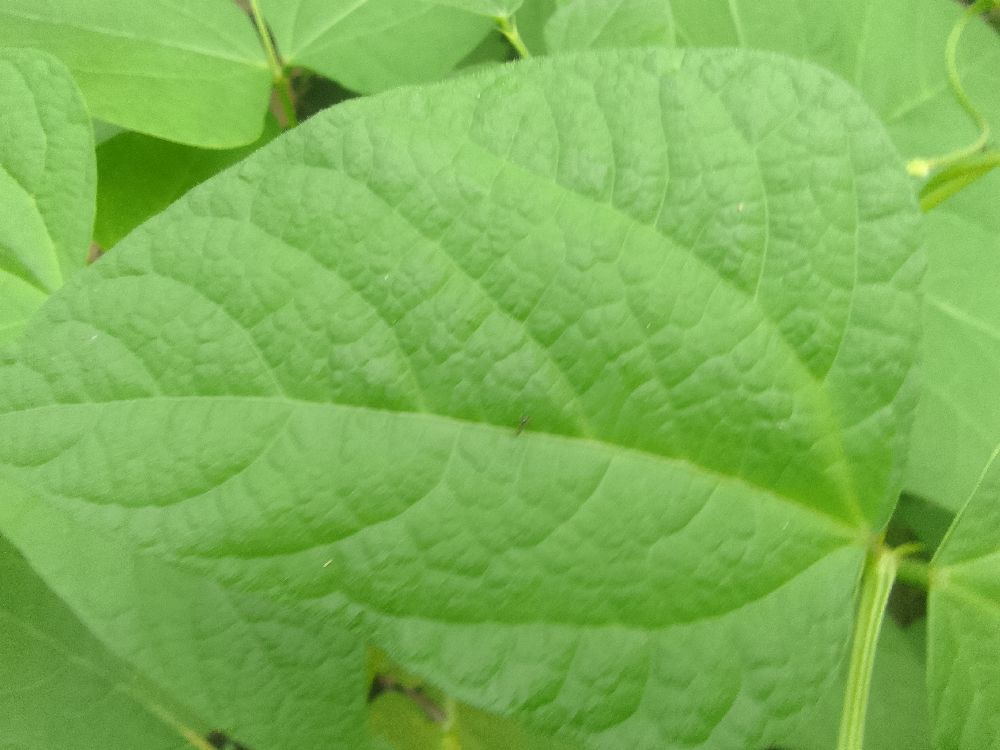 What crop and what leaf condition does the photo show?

common bean, healthy
